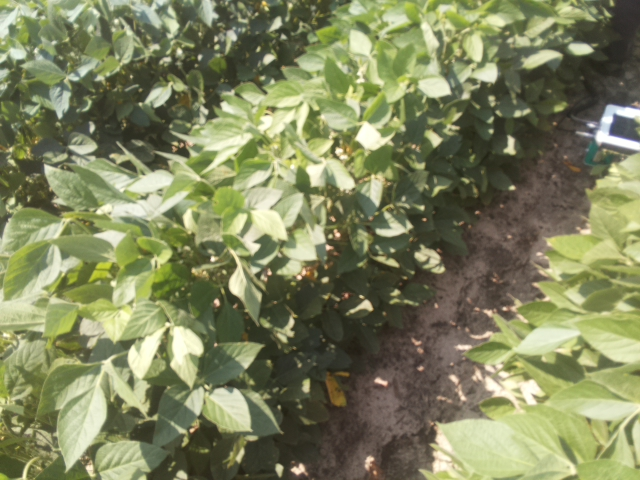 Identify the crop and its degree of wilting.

soybean, leaflets folding inward at secondary pulvinus with no turgor loss in leaflets or petioles
